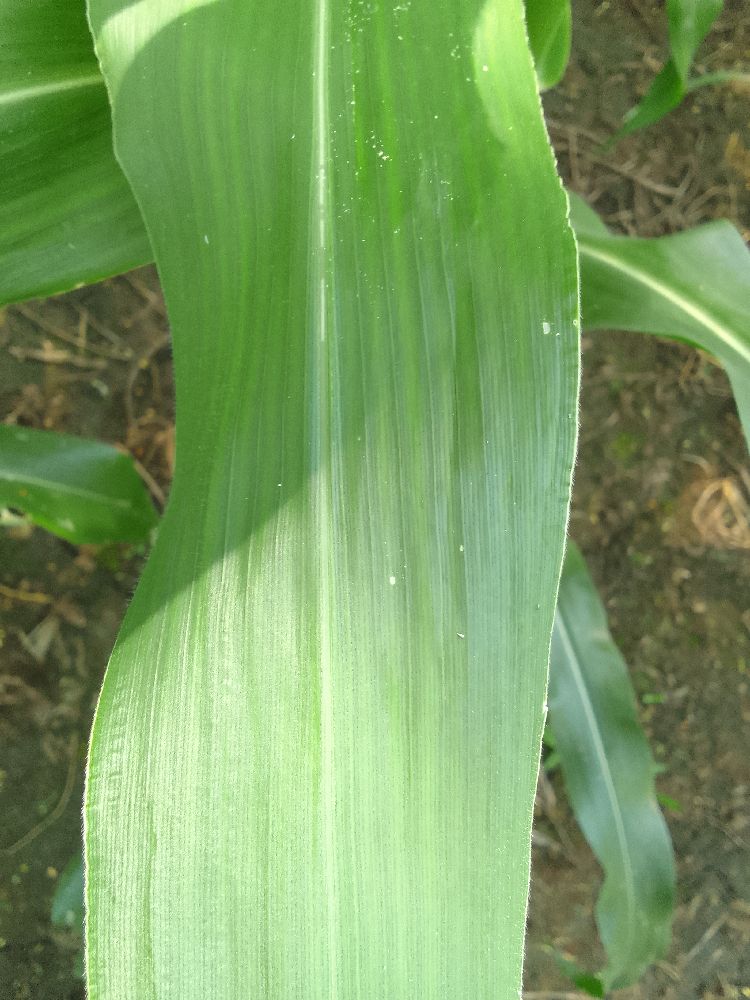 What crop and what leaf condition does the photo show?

maize, healthy
